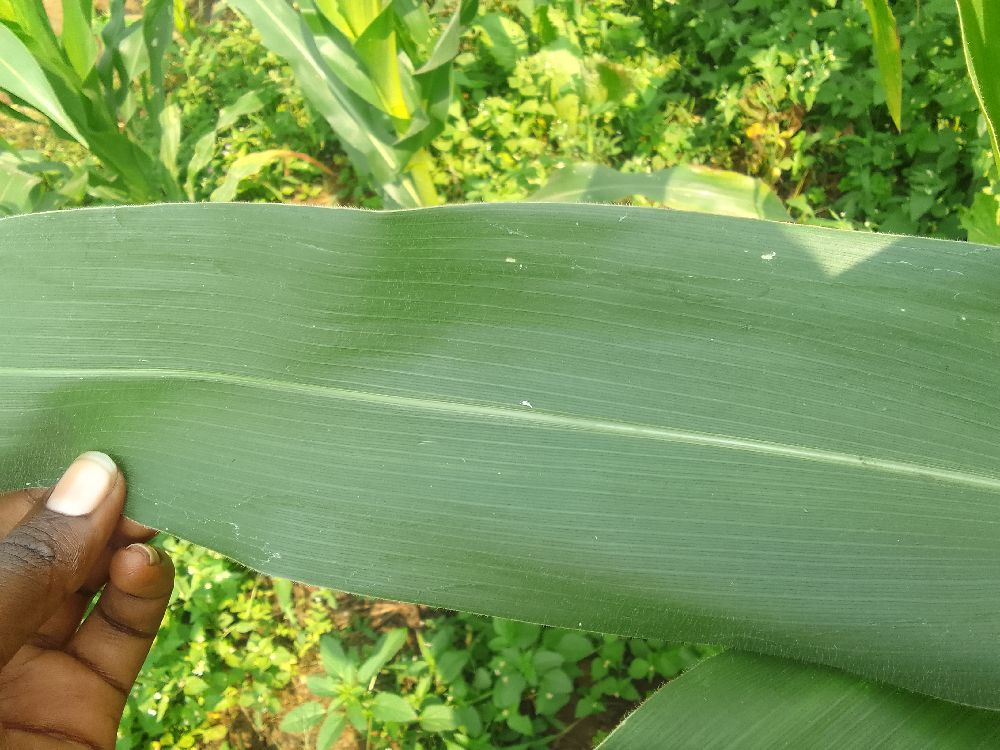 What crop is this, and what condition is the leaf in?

maize, healthy
